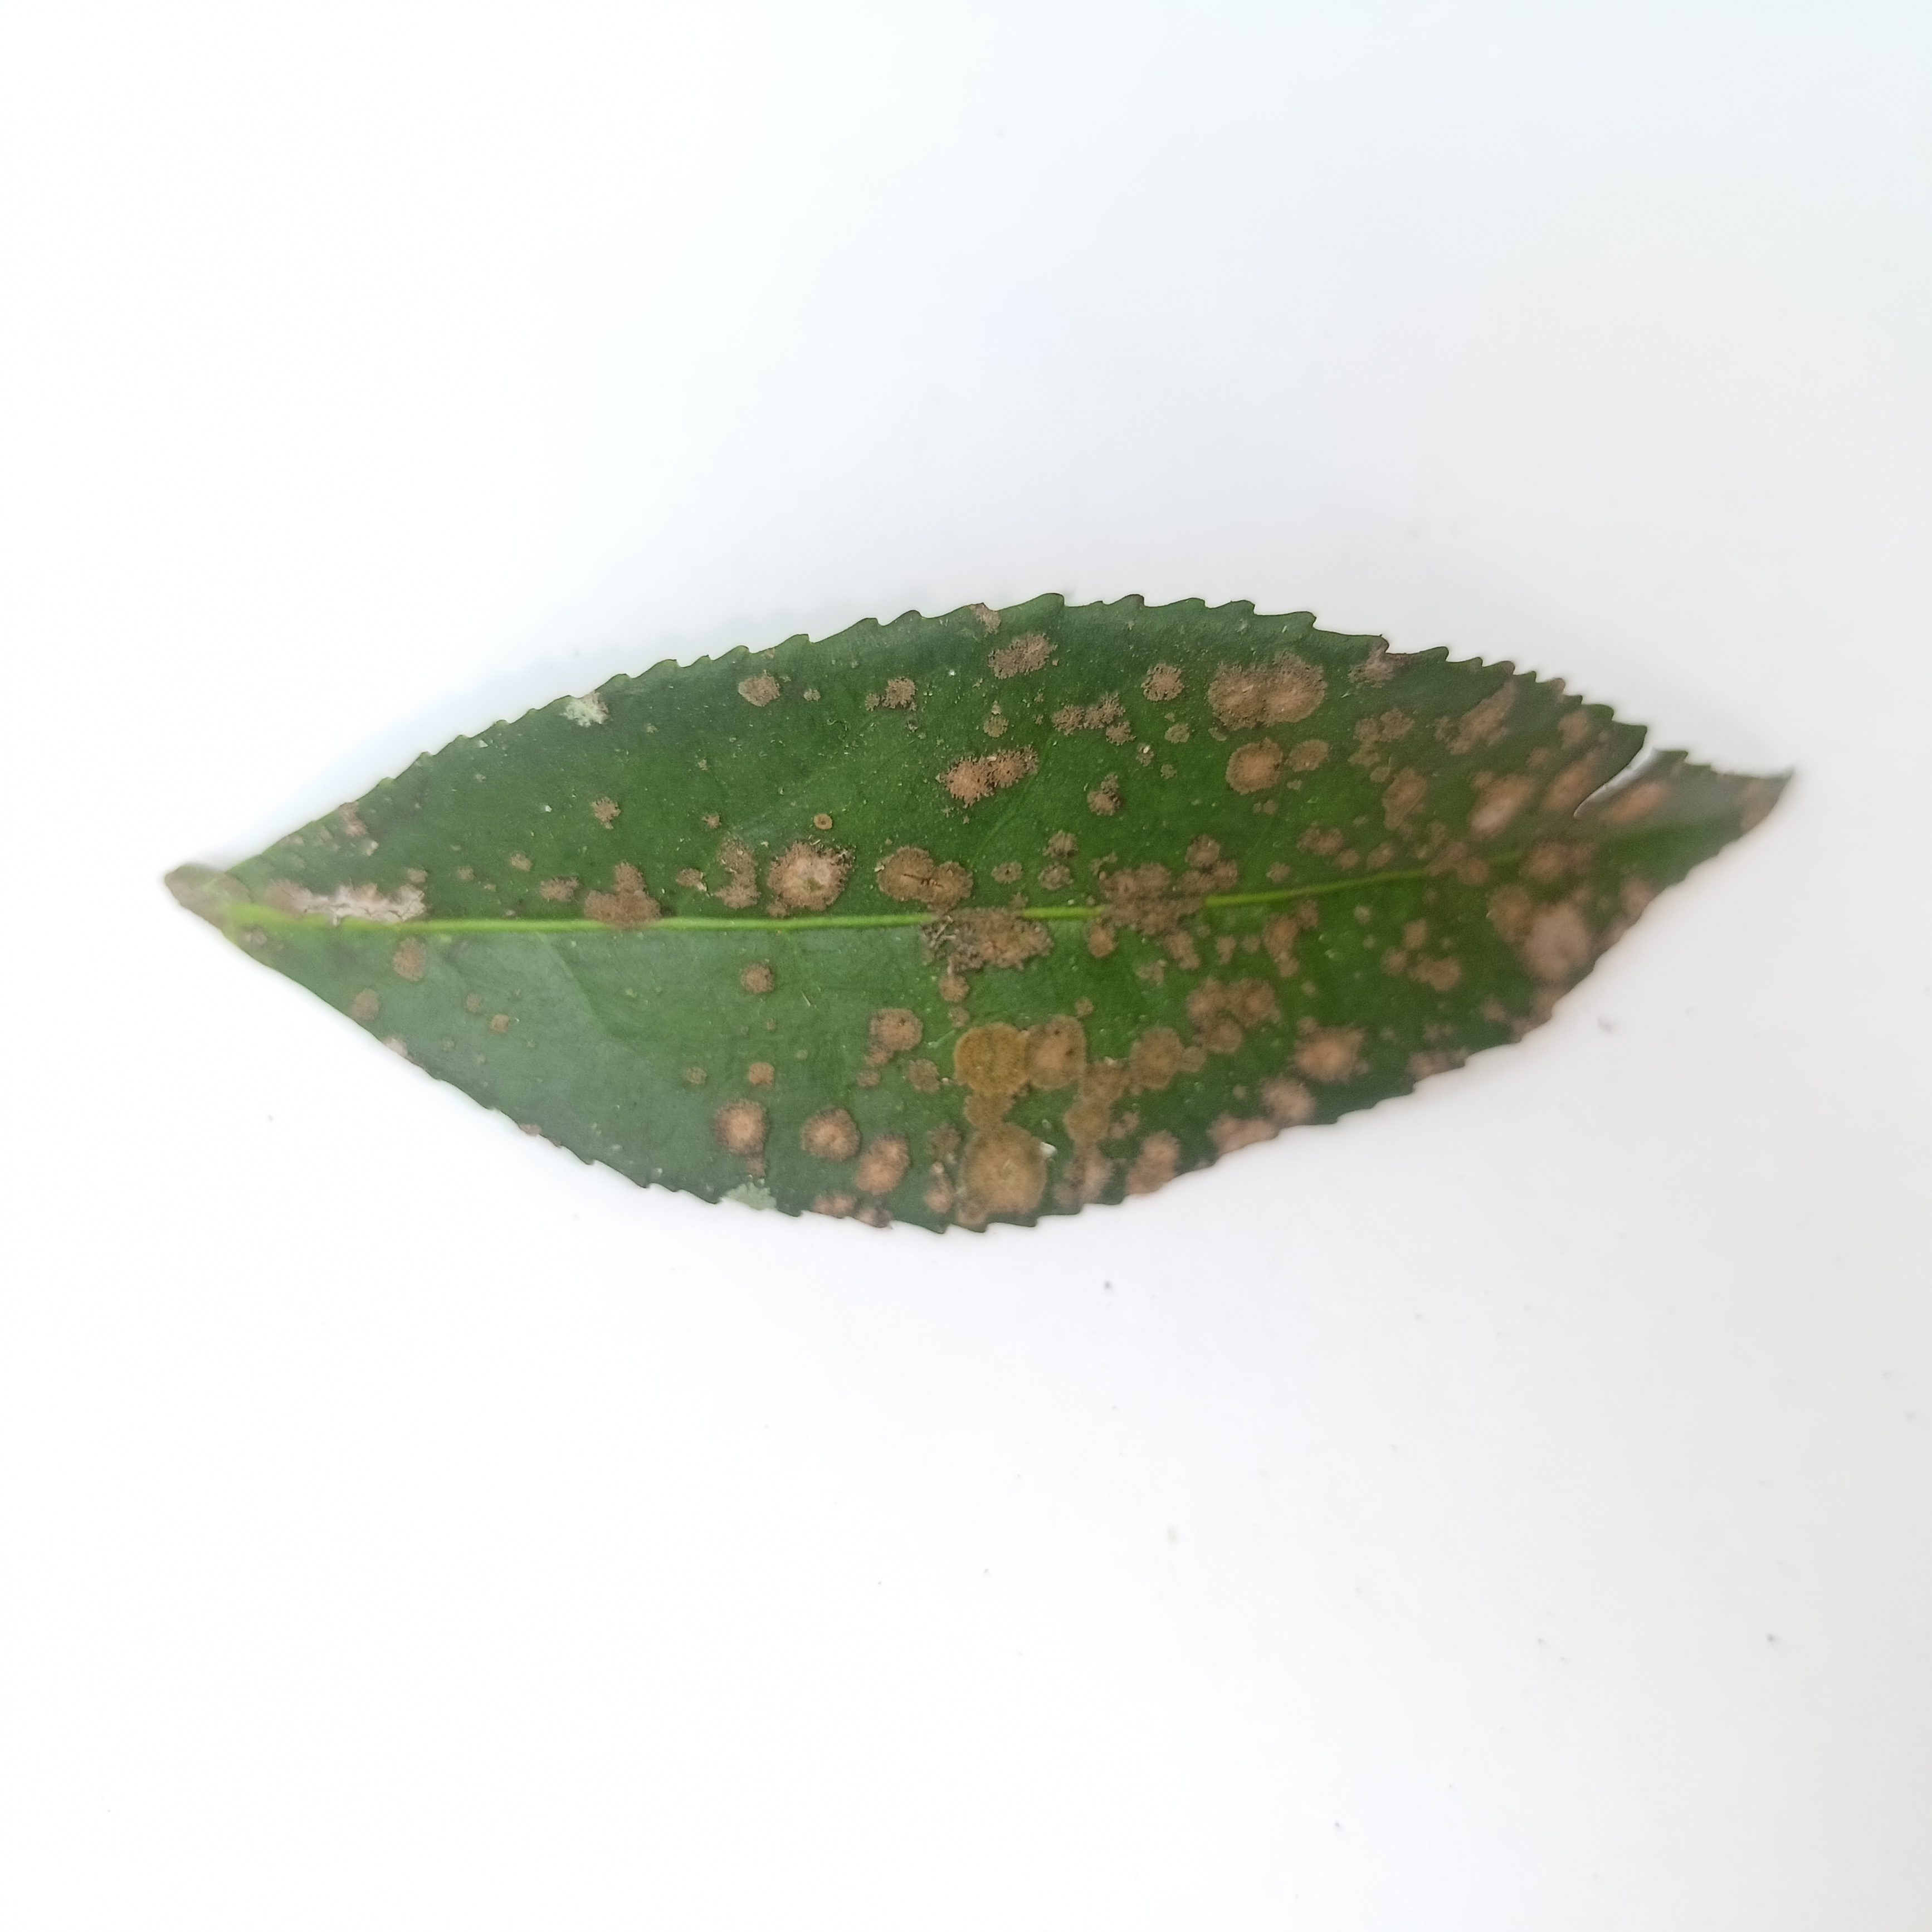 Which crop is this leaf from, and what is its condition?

tea, algal leaf
